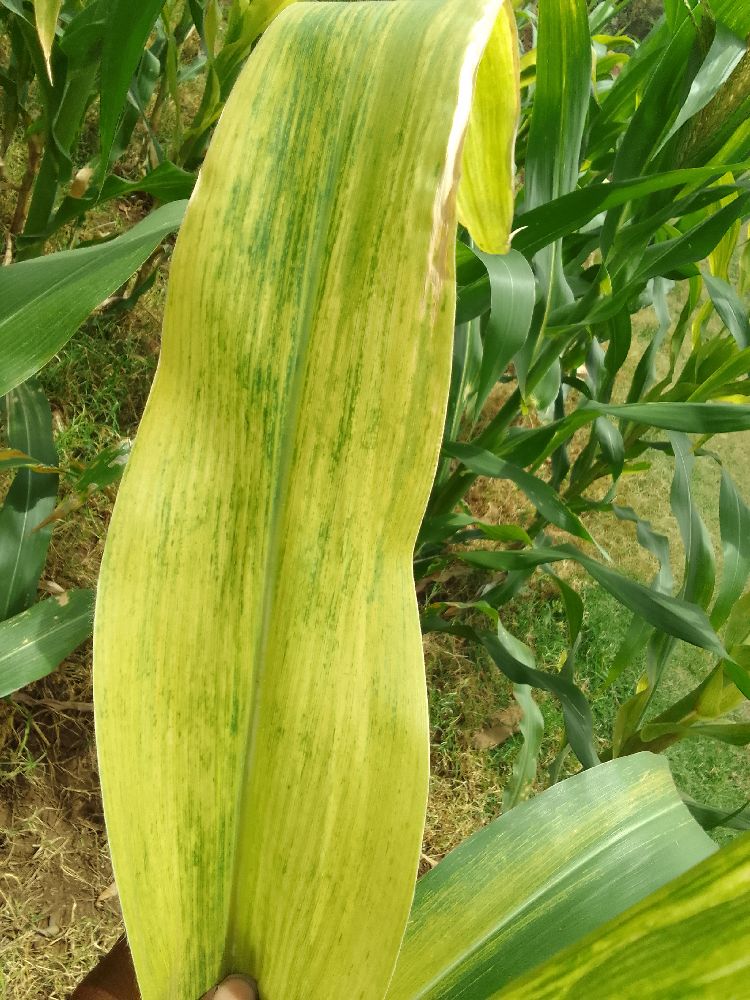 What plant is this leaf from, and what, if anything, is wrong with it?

maize, maize lethal necrosis
